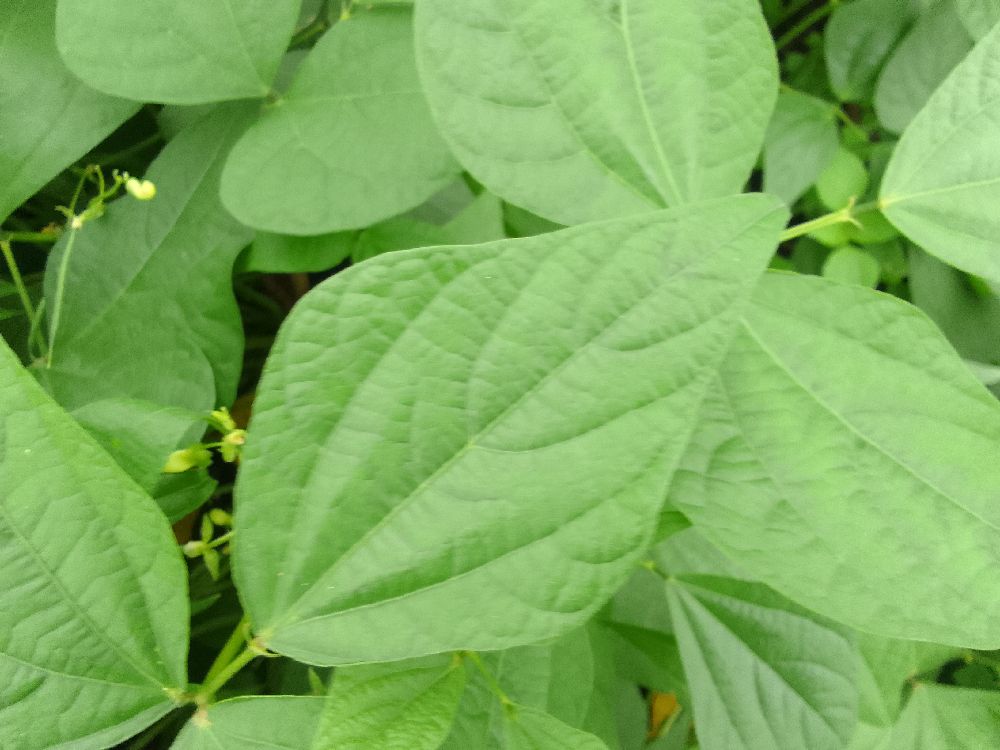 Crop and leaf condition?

common bean, healthy
